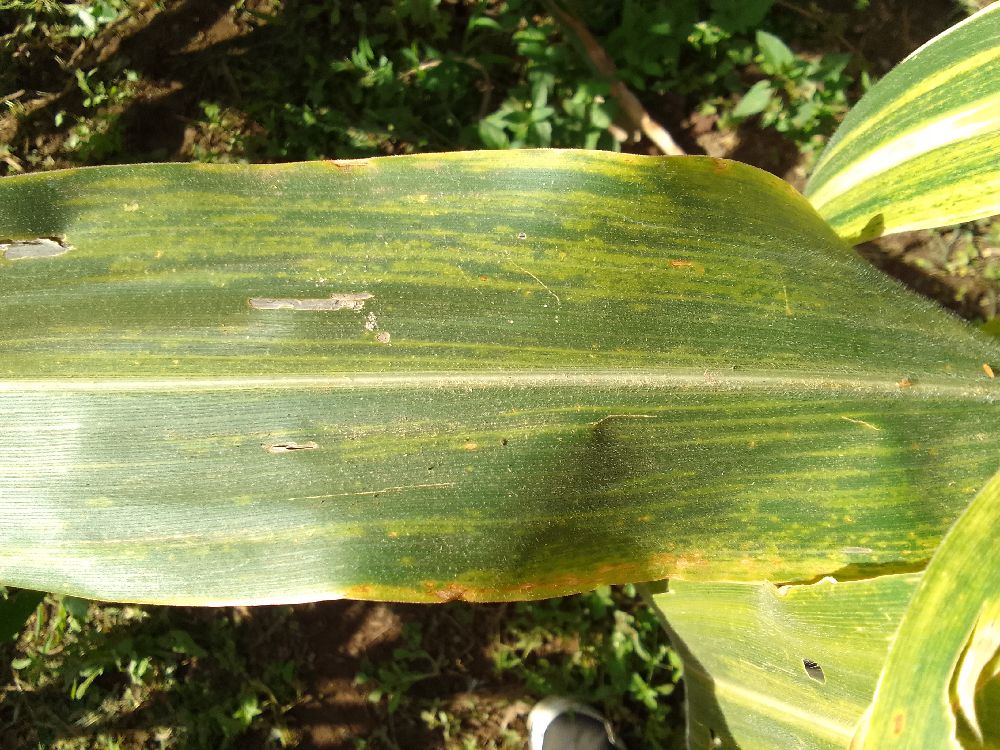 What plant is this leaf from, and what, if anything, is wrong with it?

maize, maize lethal necrosis
